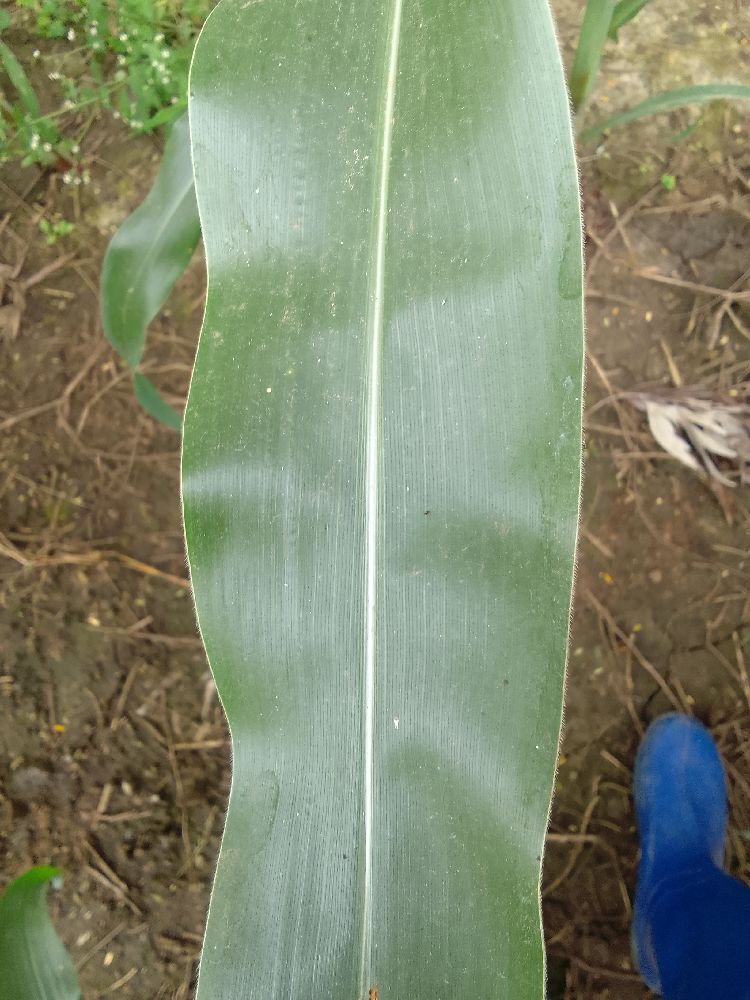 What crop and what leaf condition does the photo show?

maize, healthy
